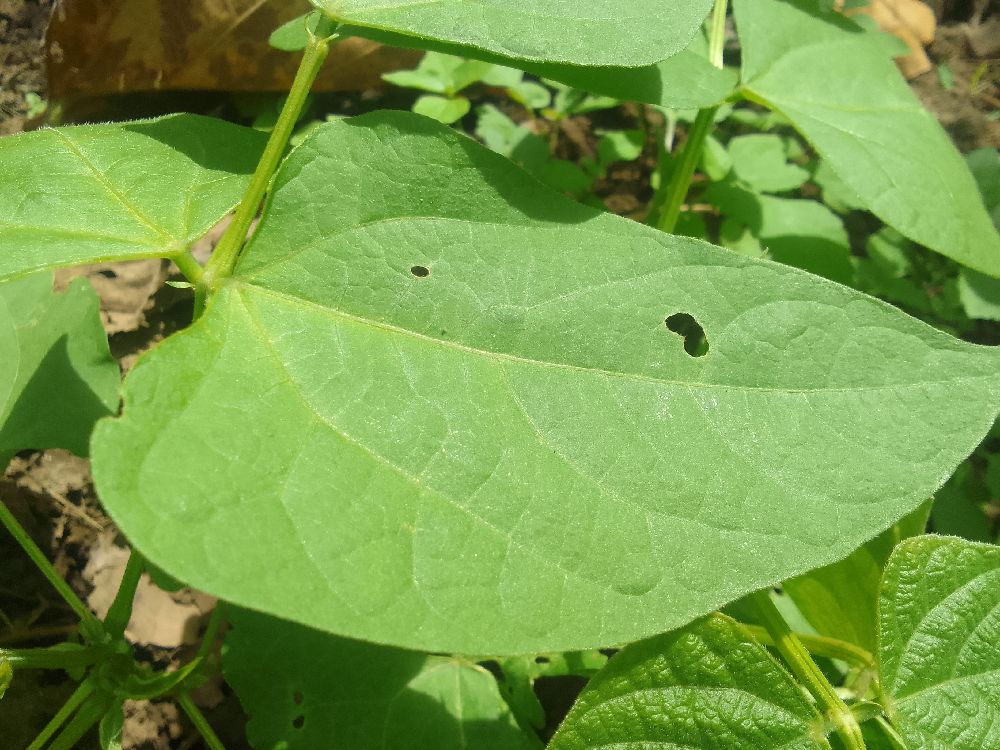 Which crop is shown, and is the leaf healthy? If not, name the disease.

common bean, healthy
